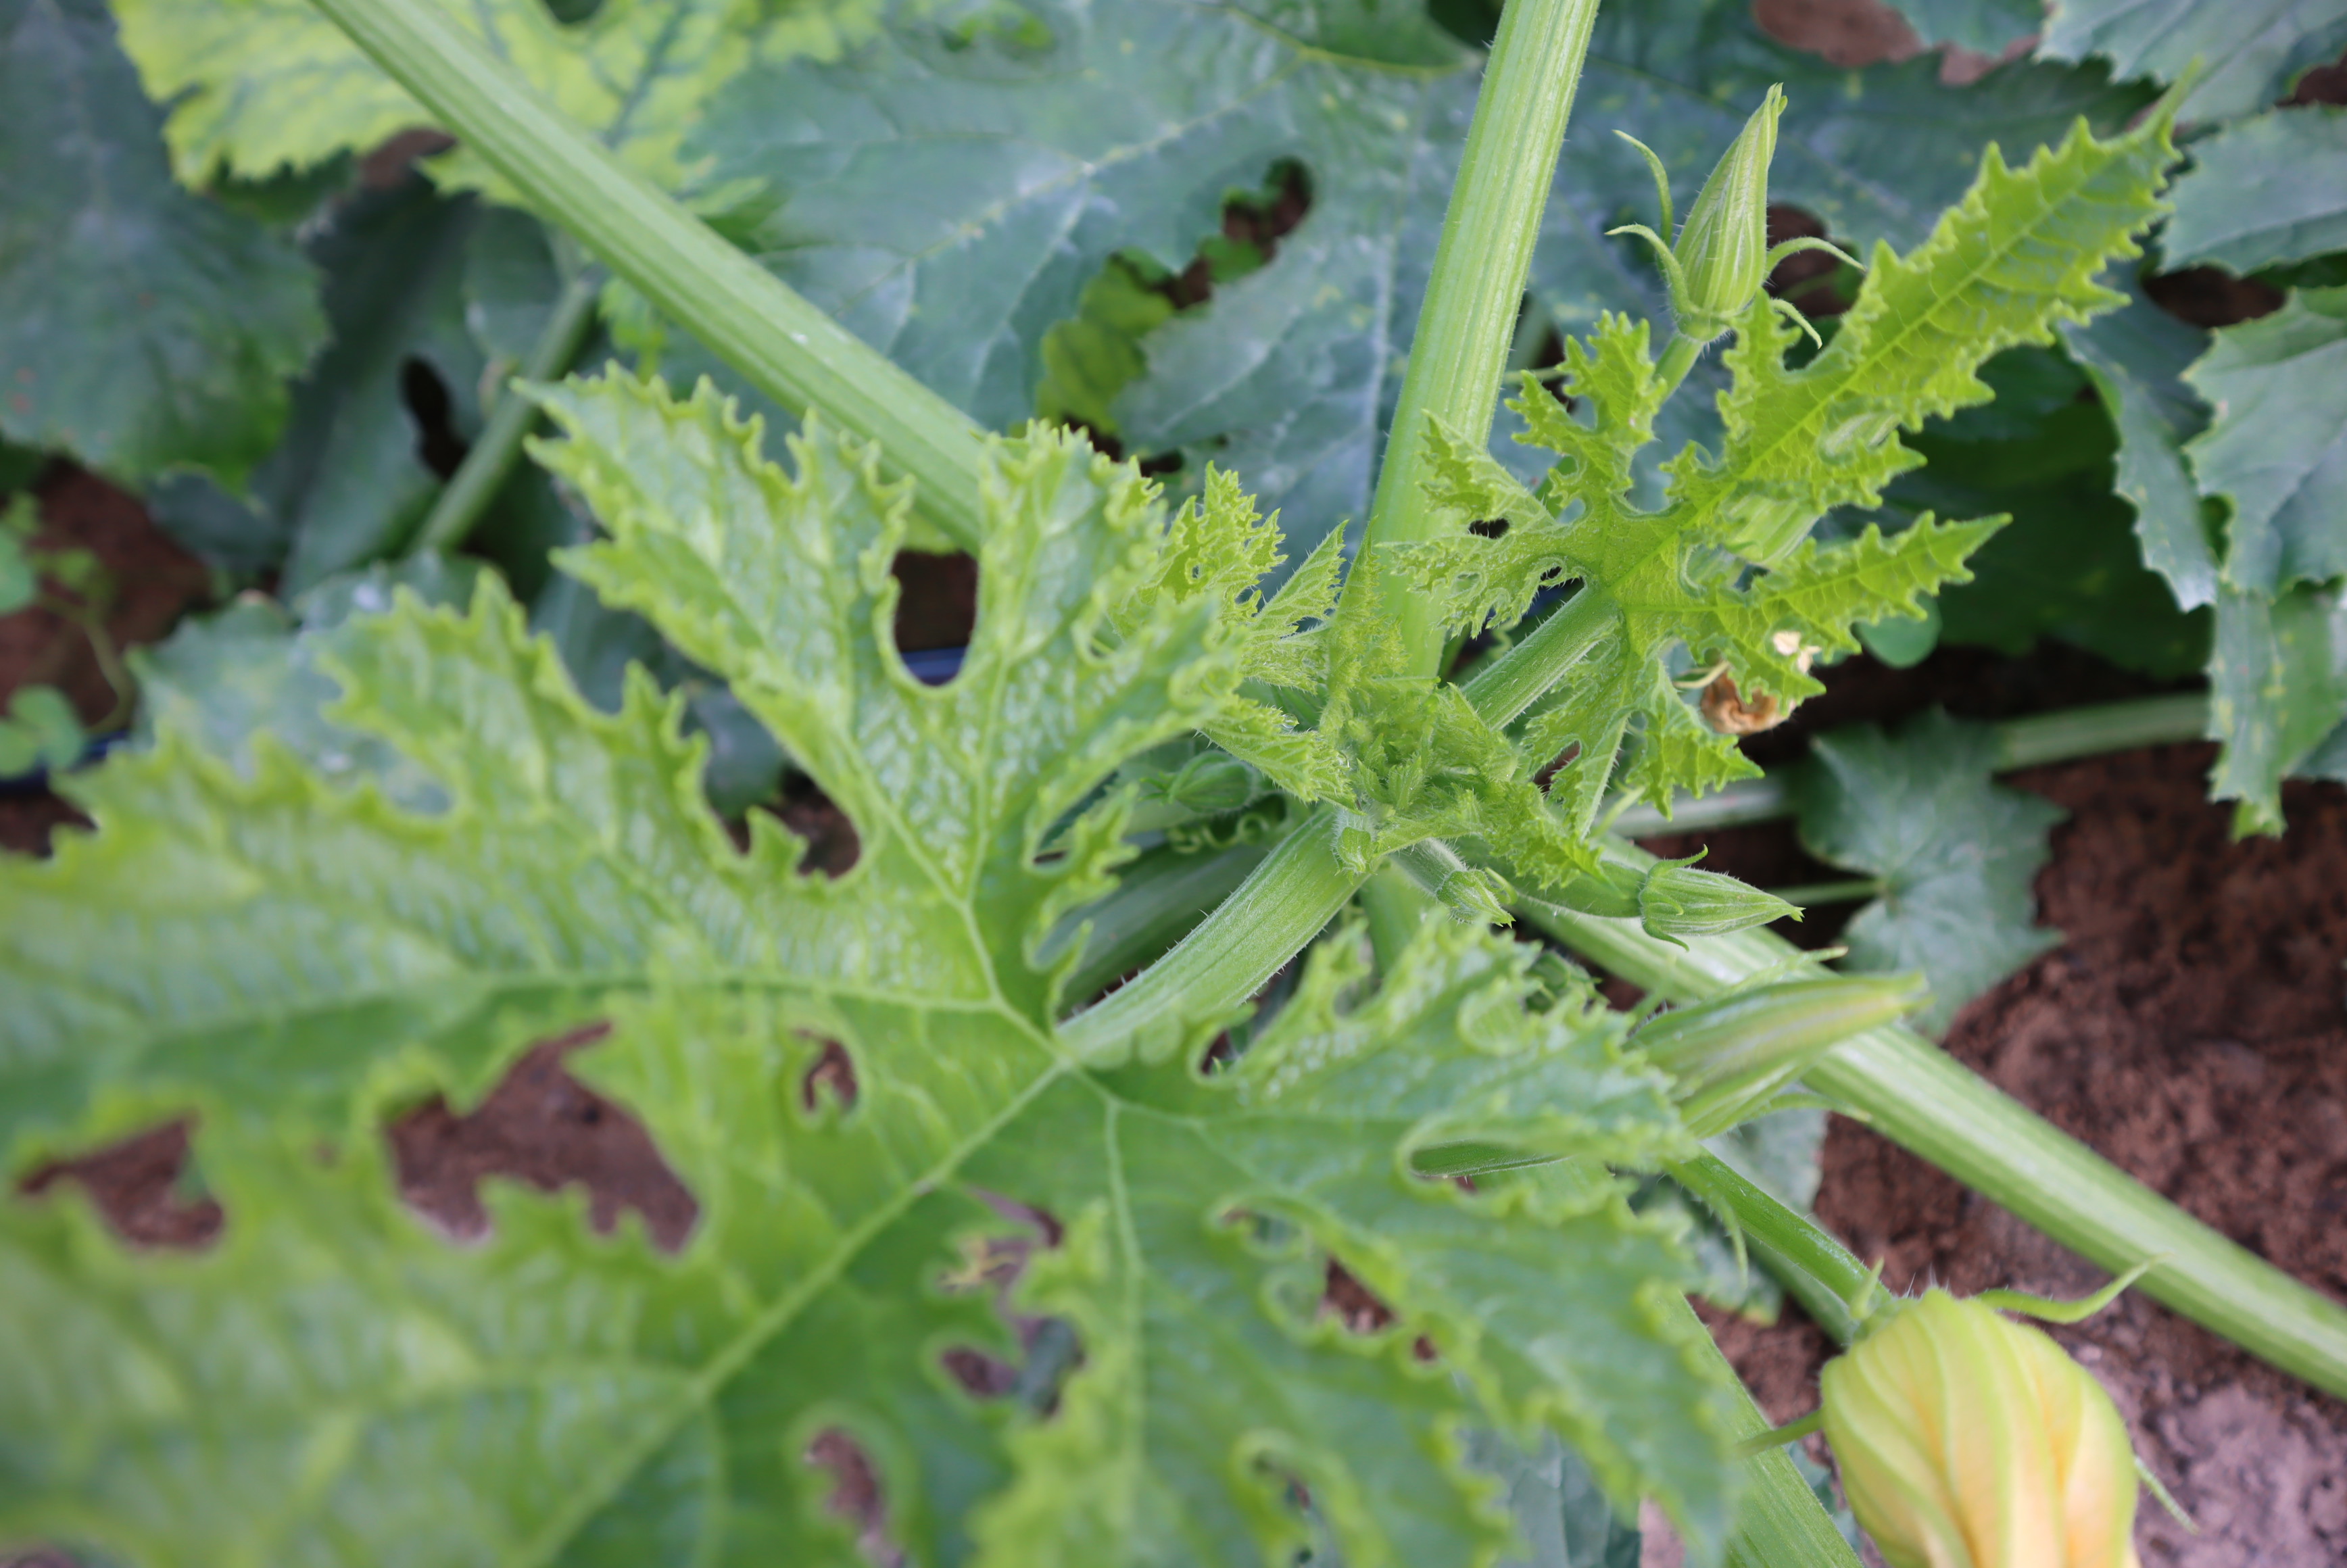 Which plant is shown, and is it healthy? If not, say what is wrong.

zucchini, healthy
